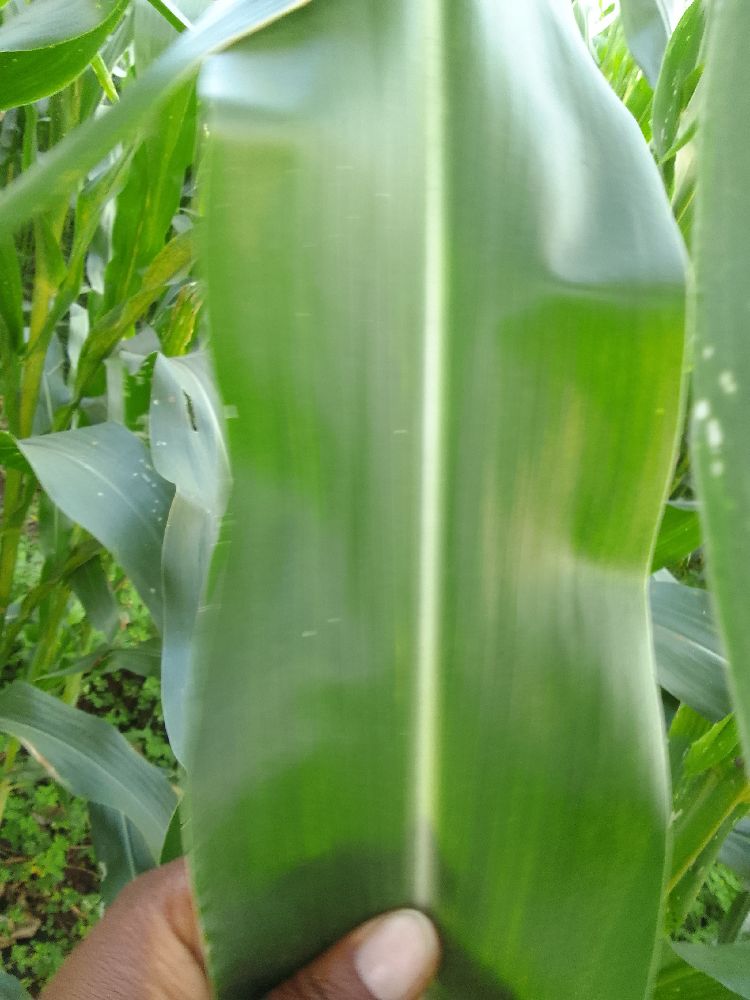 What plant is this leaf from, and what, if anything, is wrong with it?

maize, healthy
